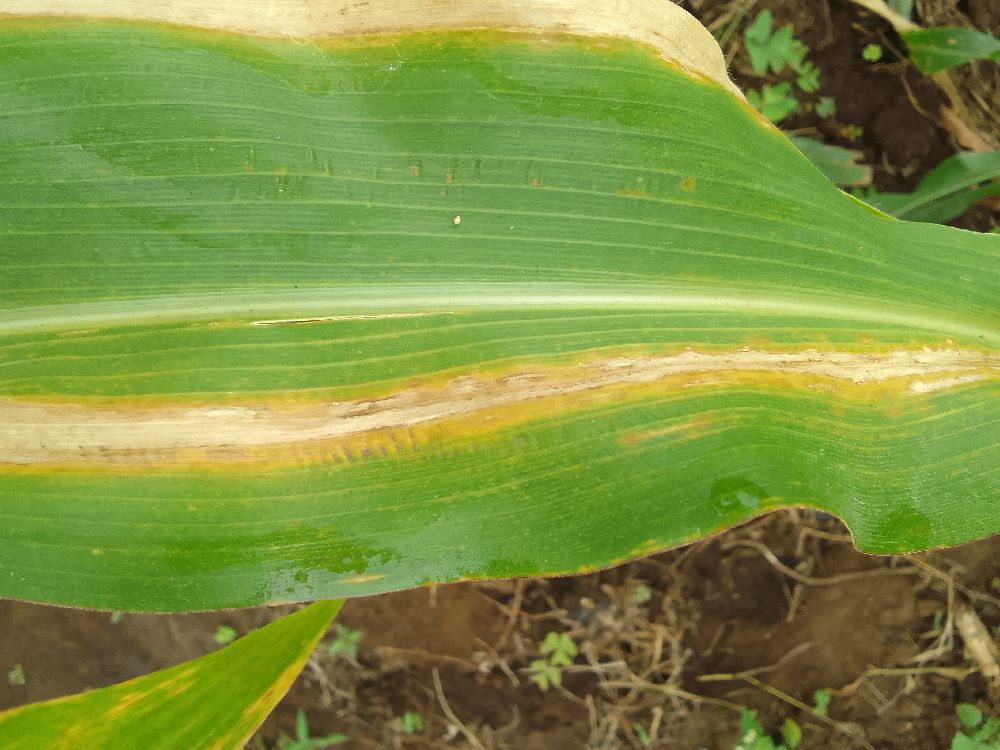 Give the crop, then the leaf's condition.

maize, maize lethal necrosis
